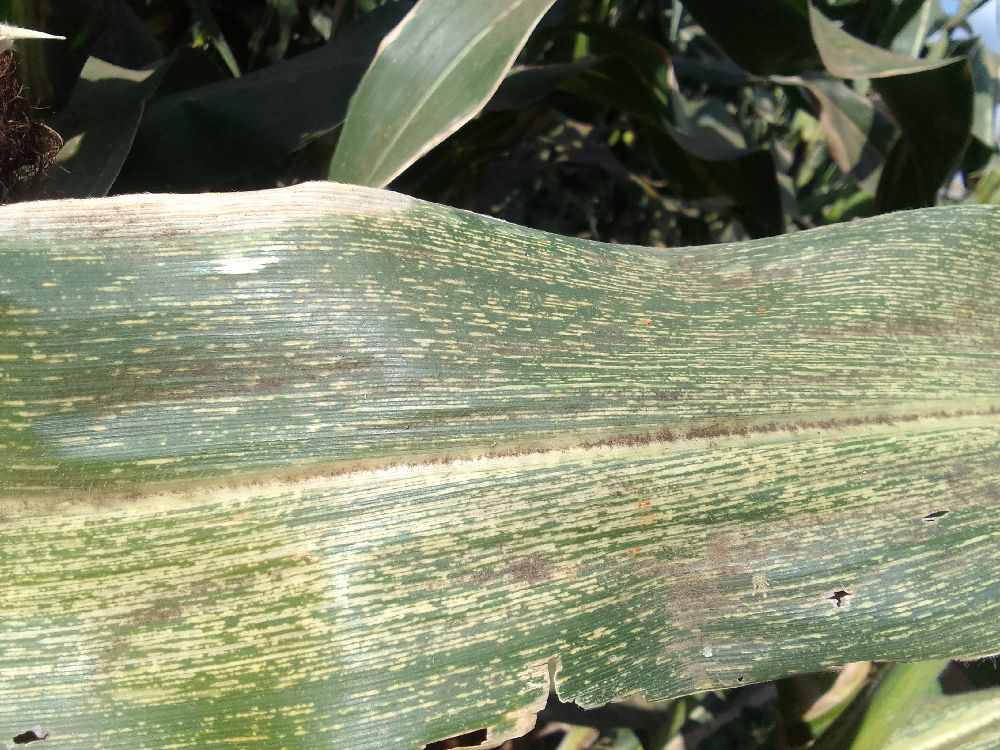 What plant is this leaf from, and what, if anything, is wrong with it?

maize, maize streak virus
